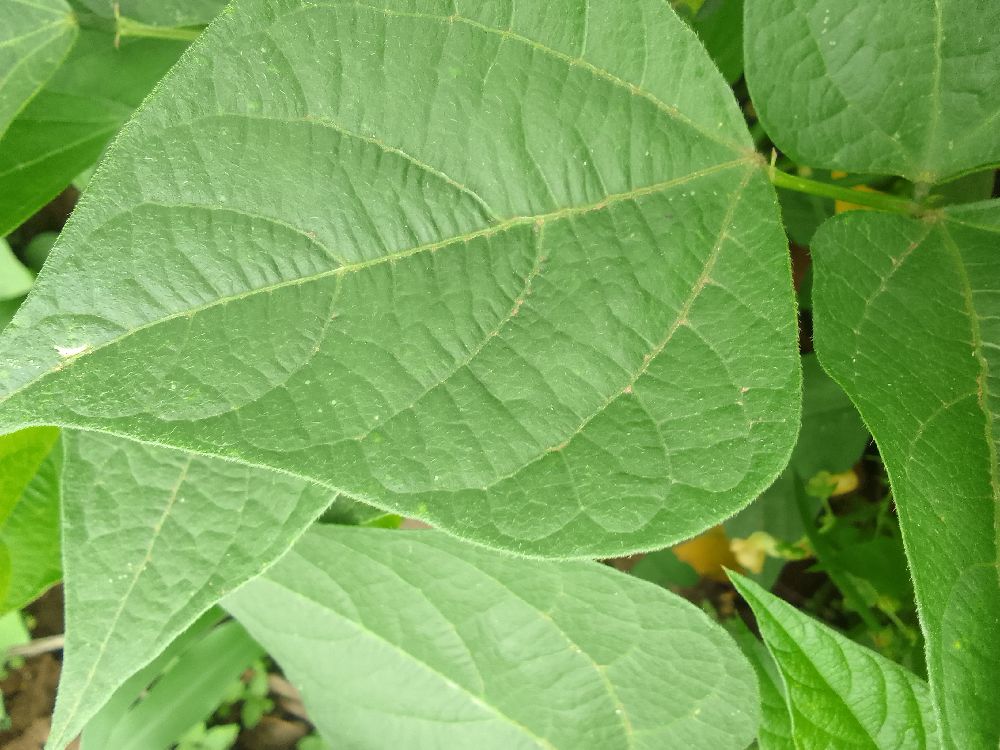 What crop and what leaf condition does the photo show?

common bean, healthy
